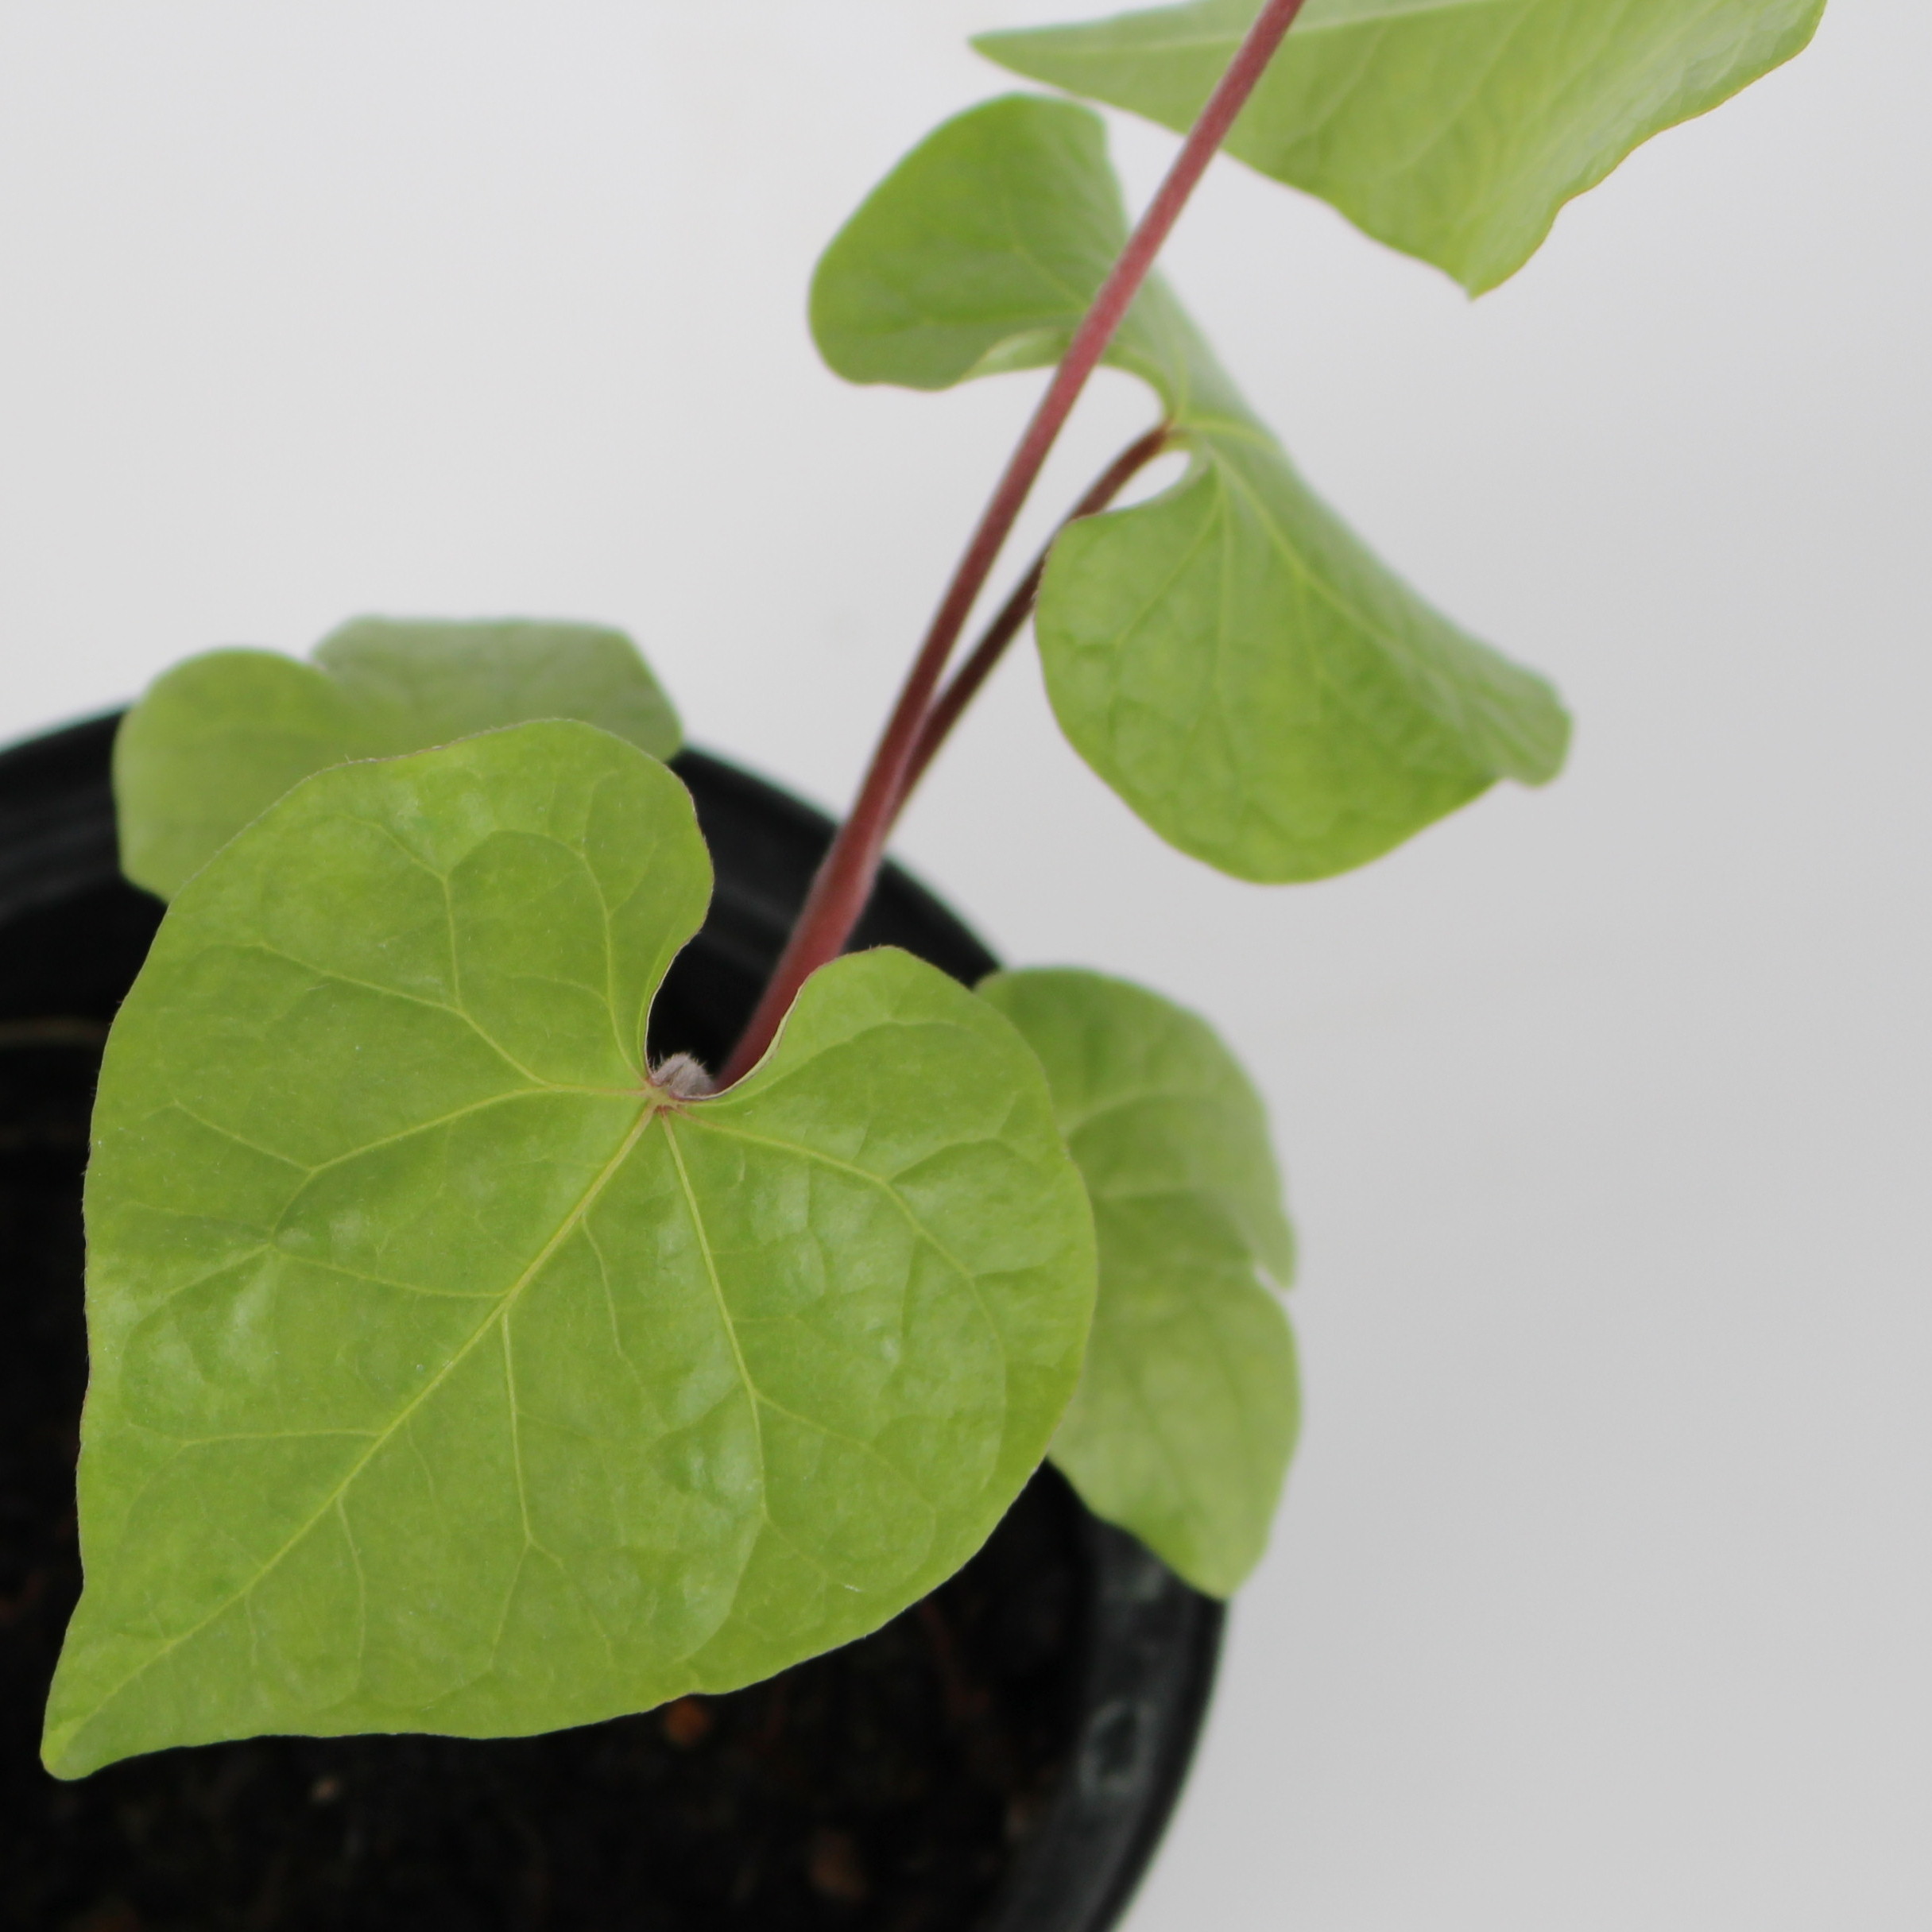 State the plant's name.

Convolvulus arvensis
